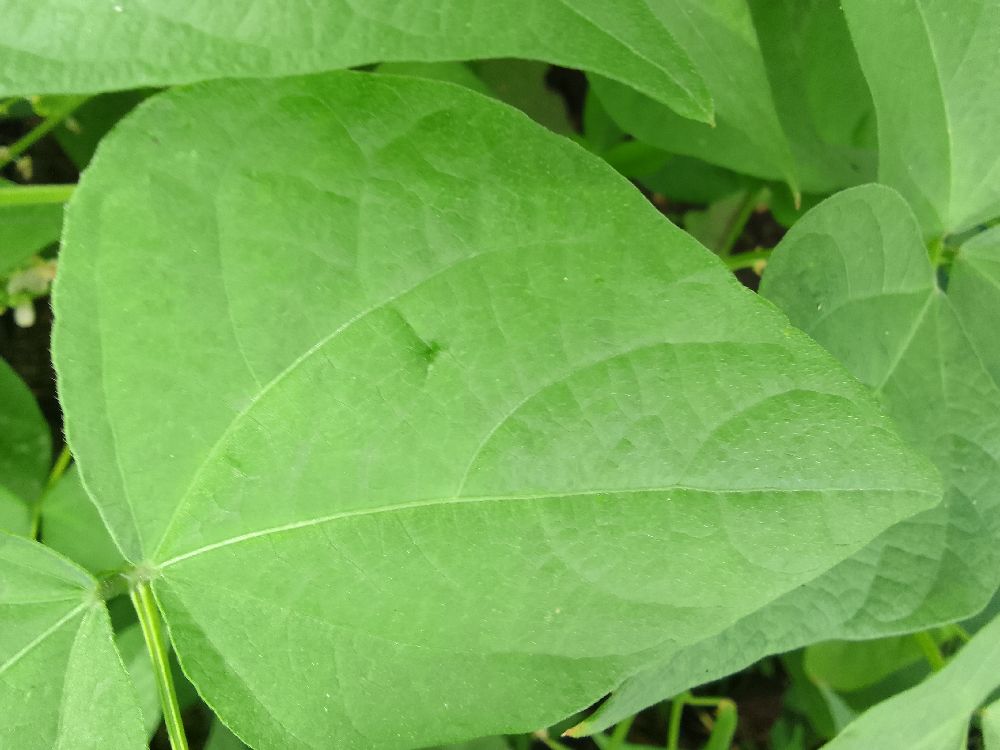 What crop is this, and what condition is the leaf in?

common bean, healthy
